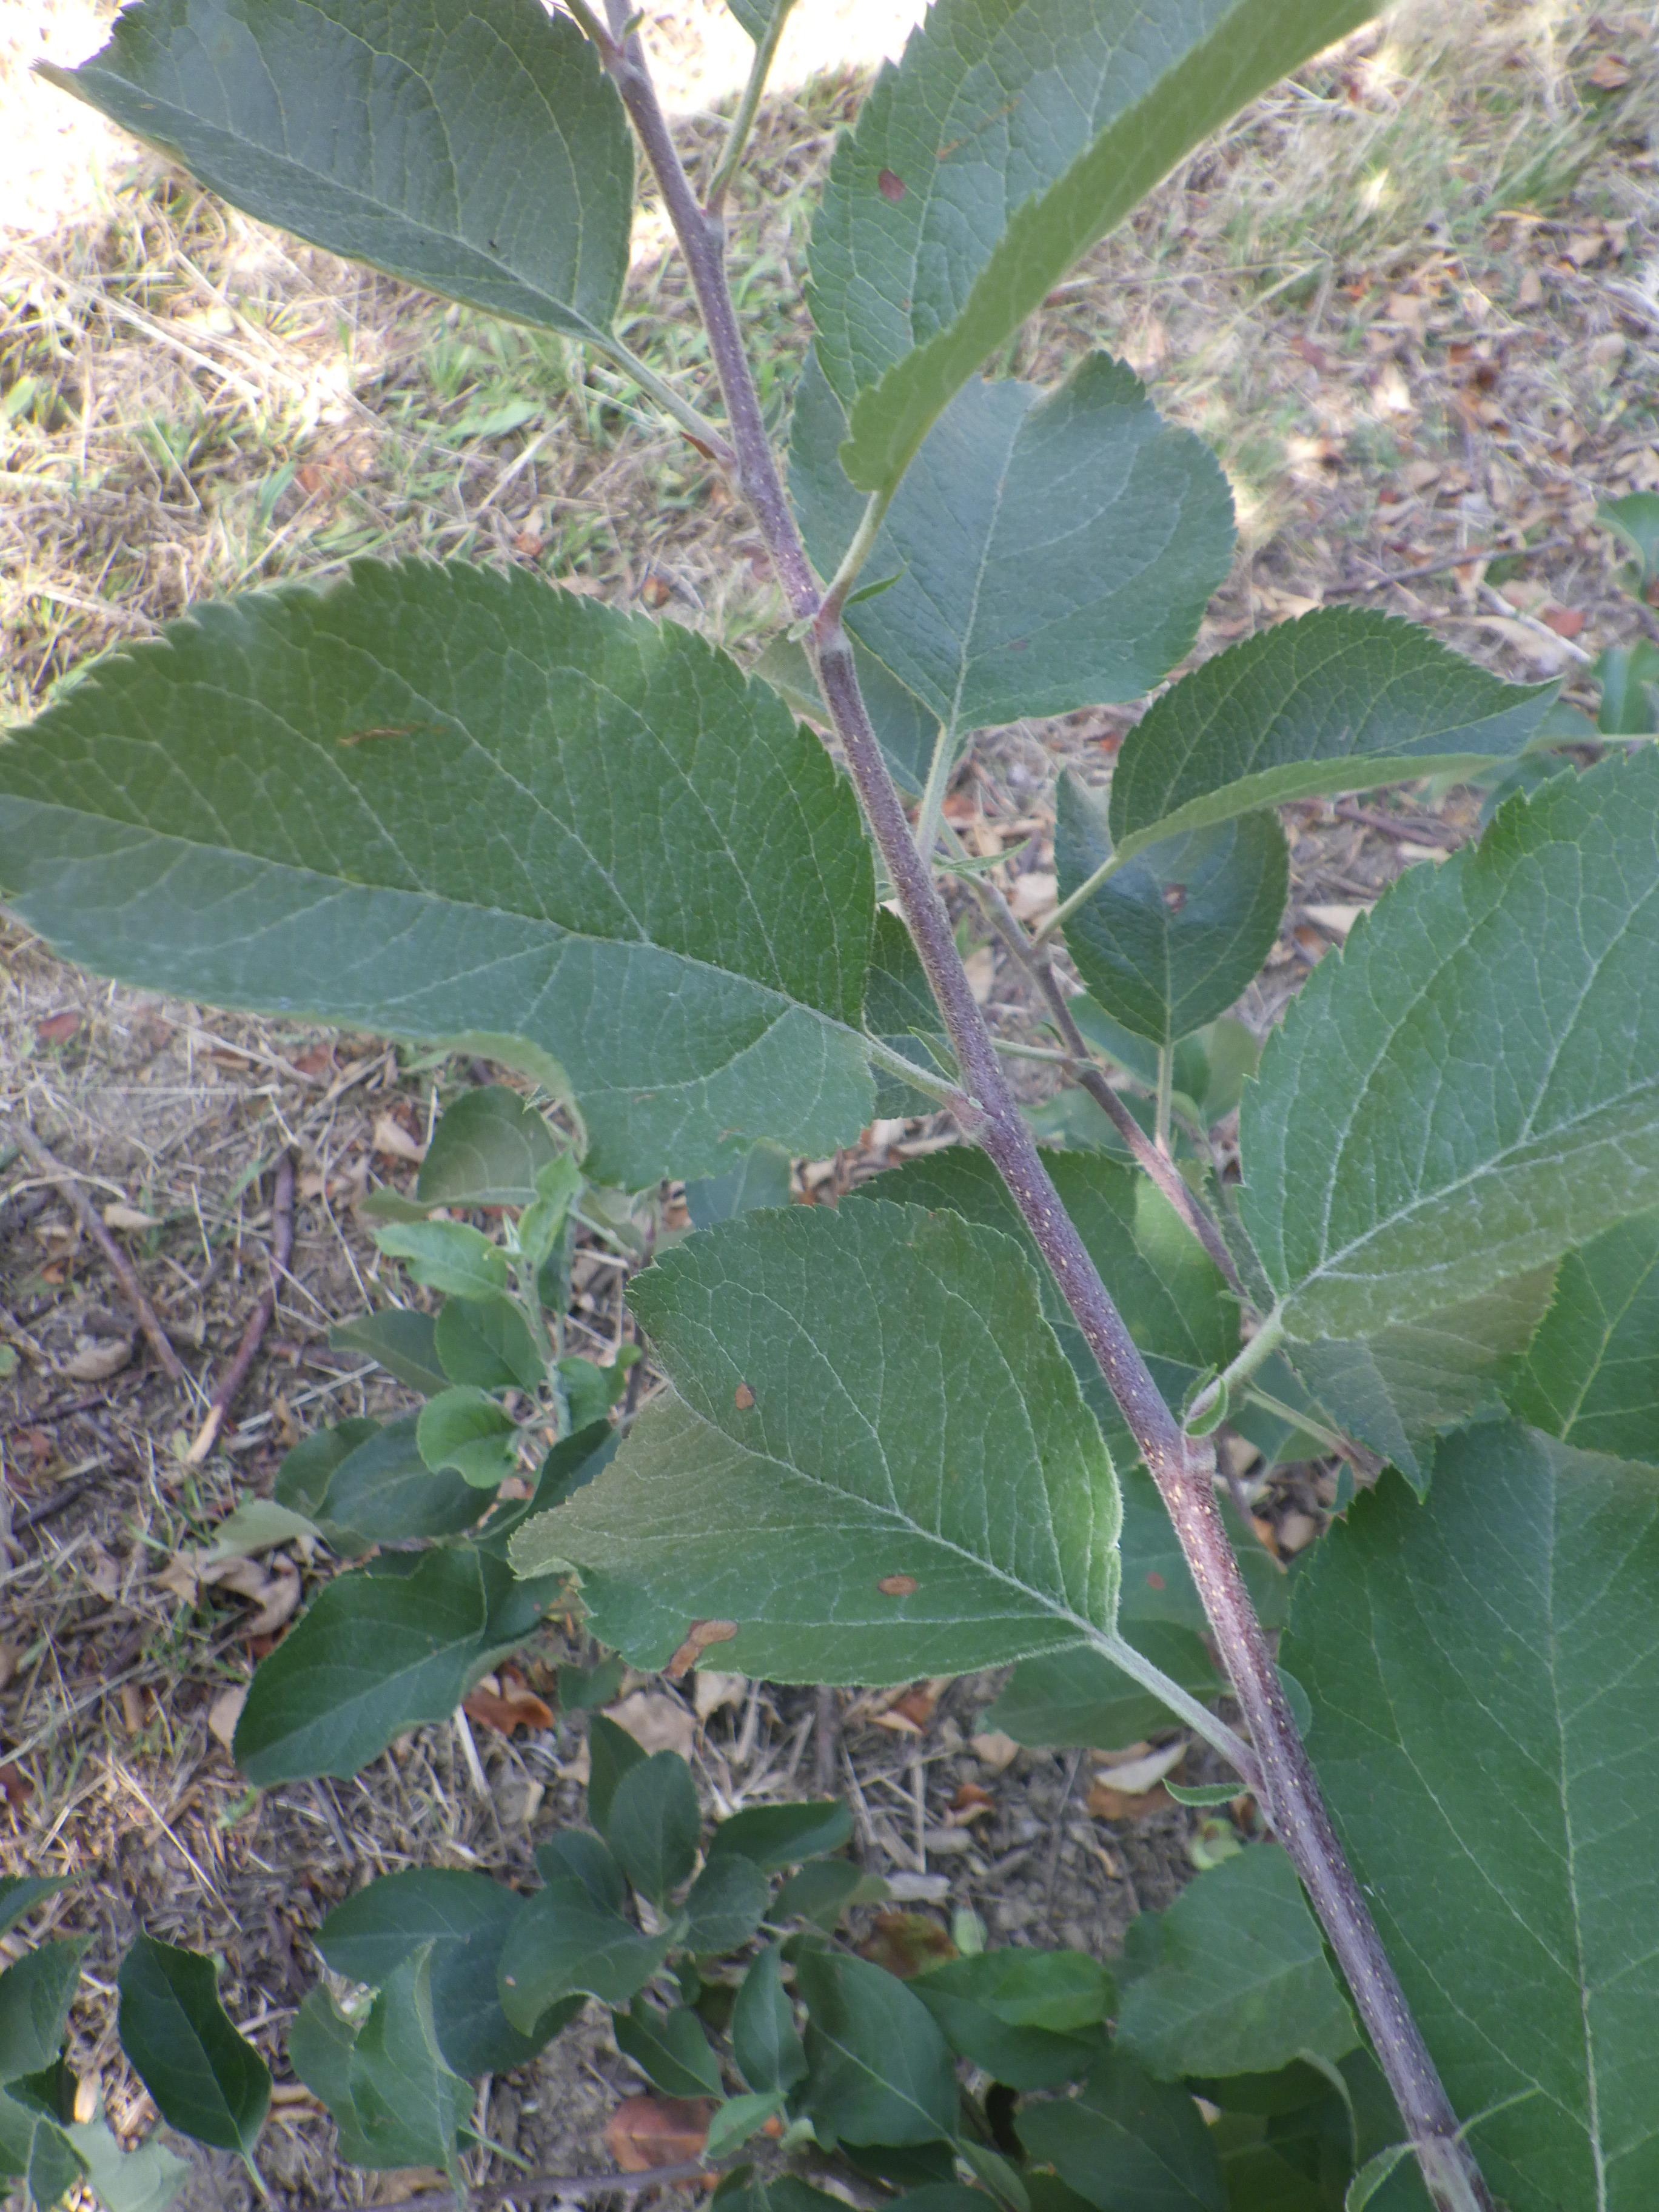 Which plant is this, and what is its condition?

apple, alternaria
